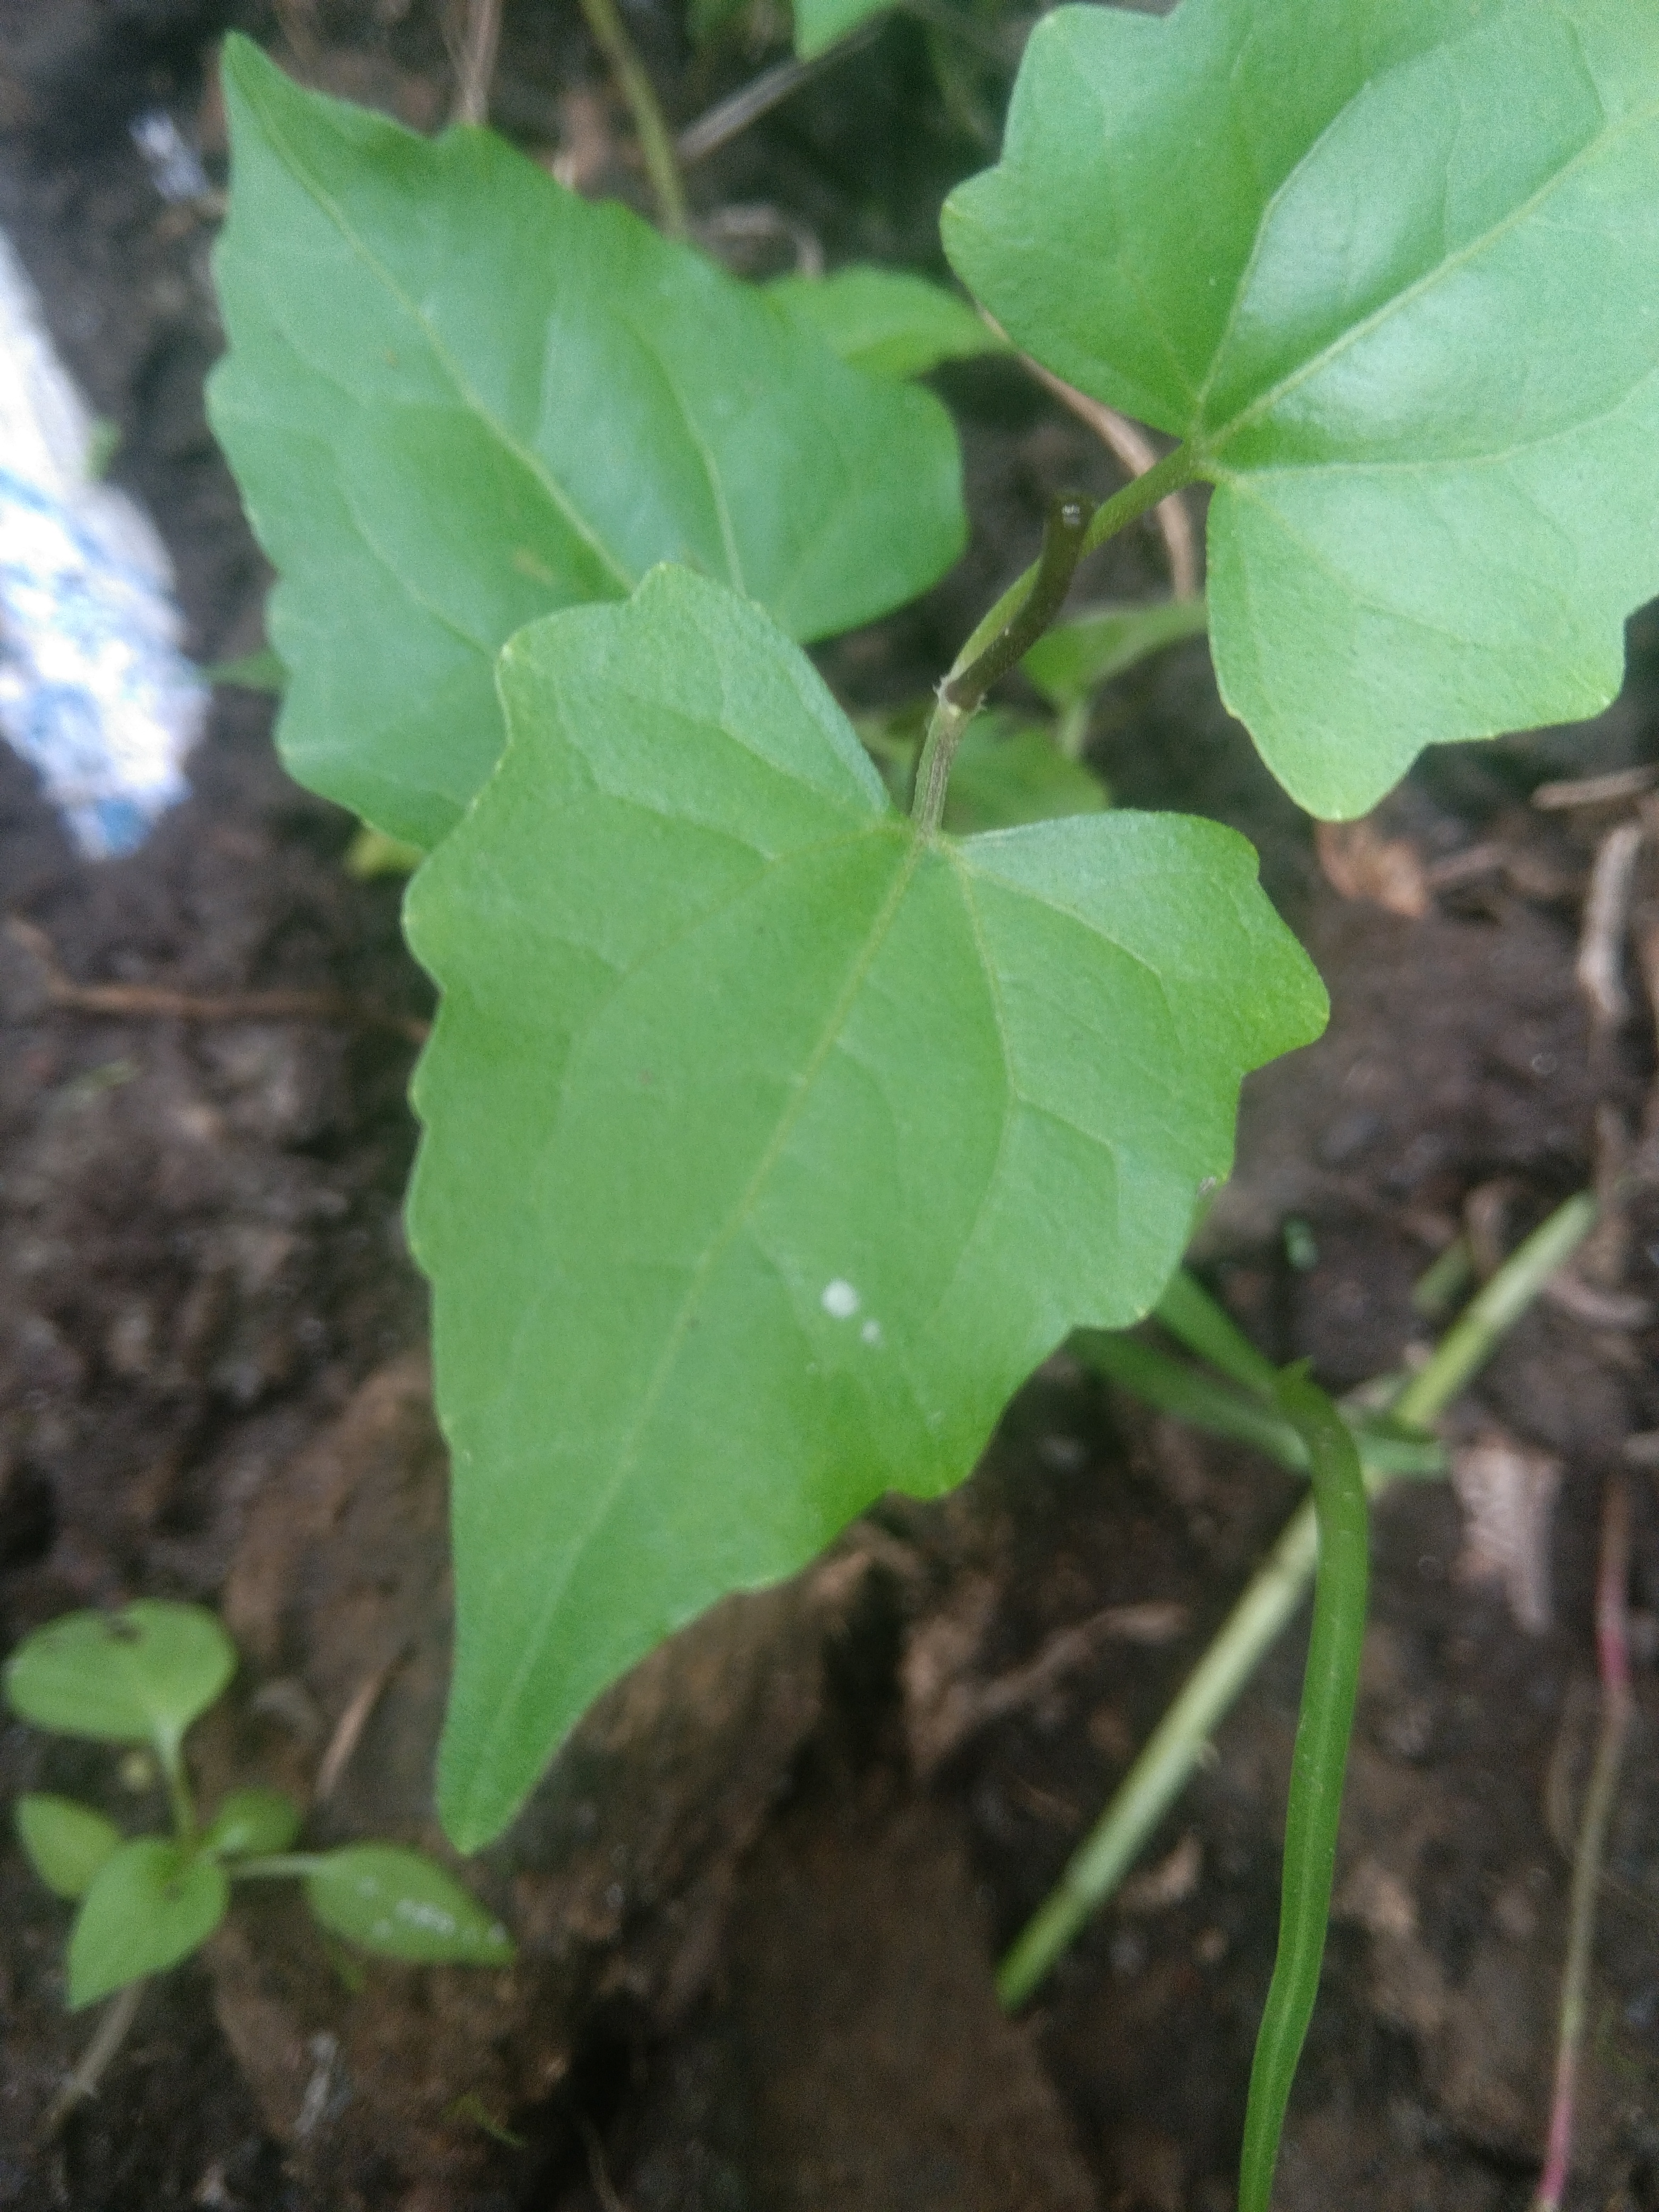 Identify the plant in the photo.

bitter vine
